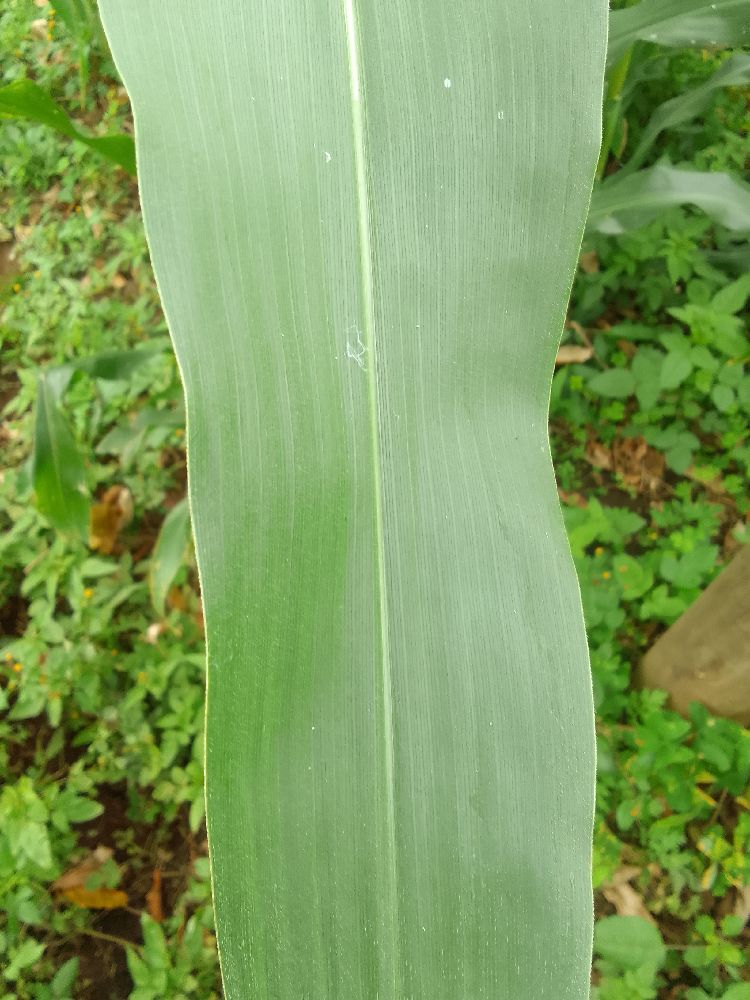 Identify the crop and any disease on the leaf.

maize, healthy
